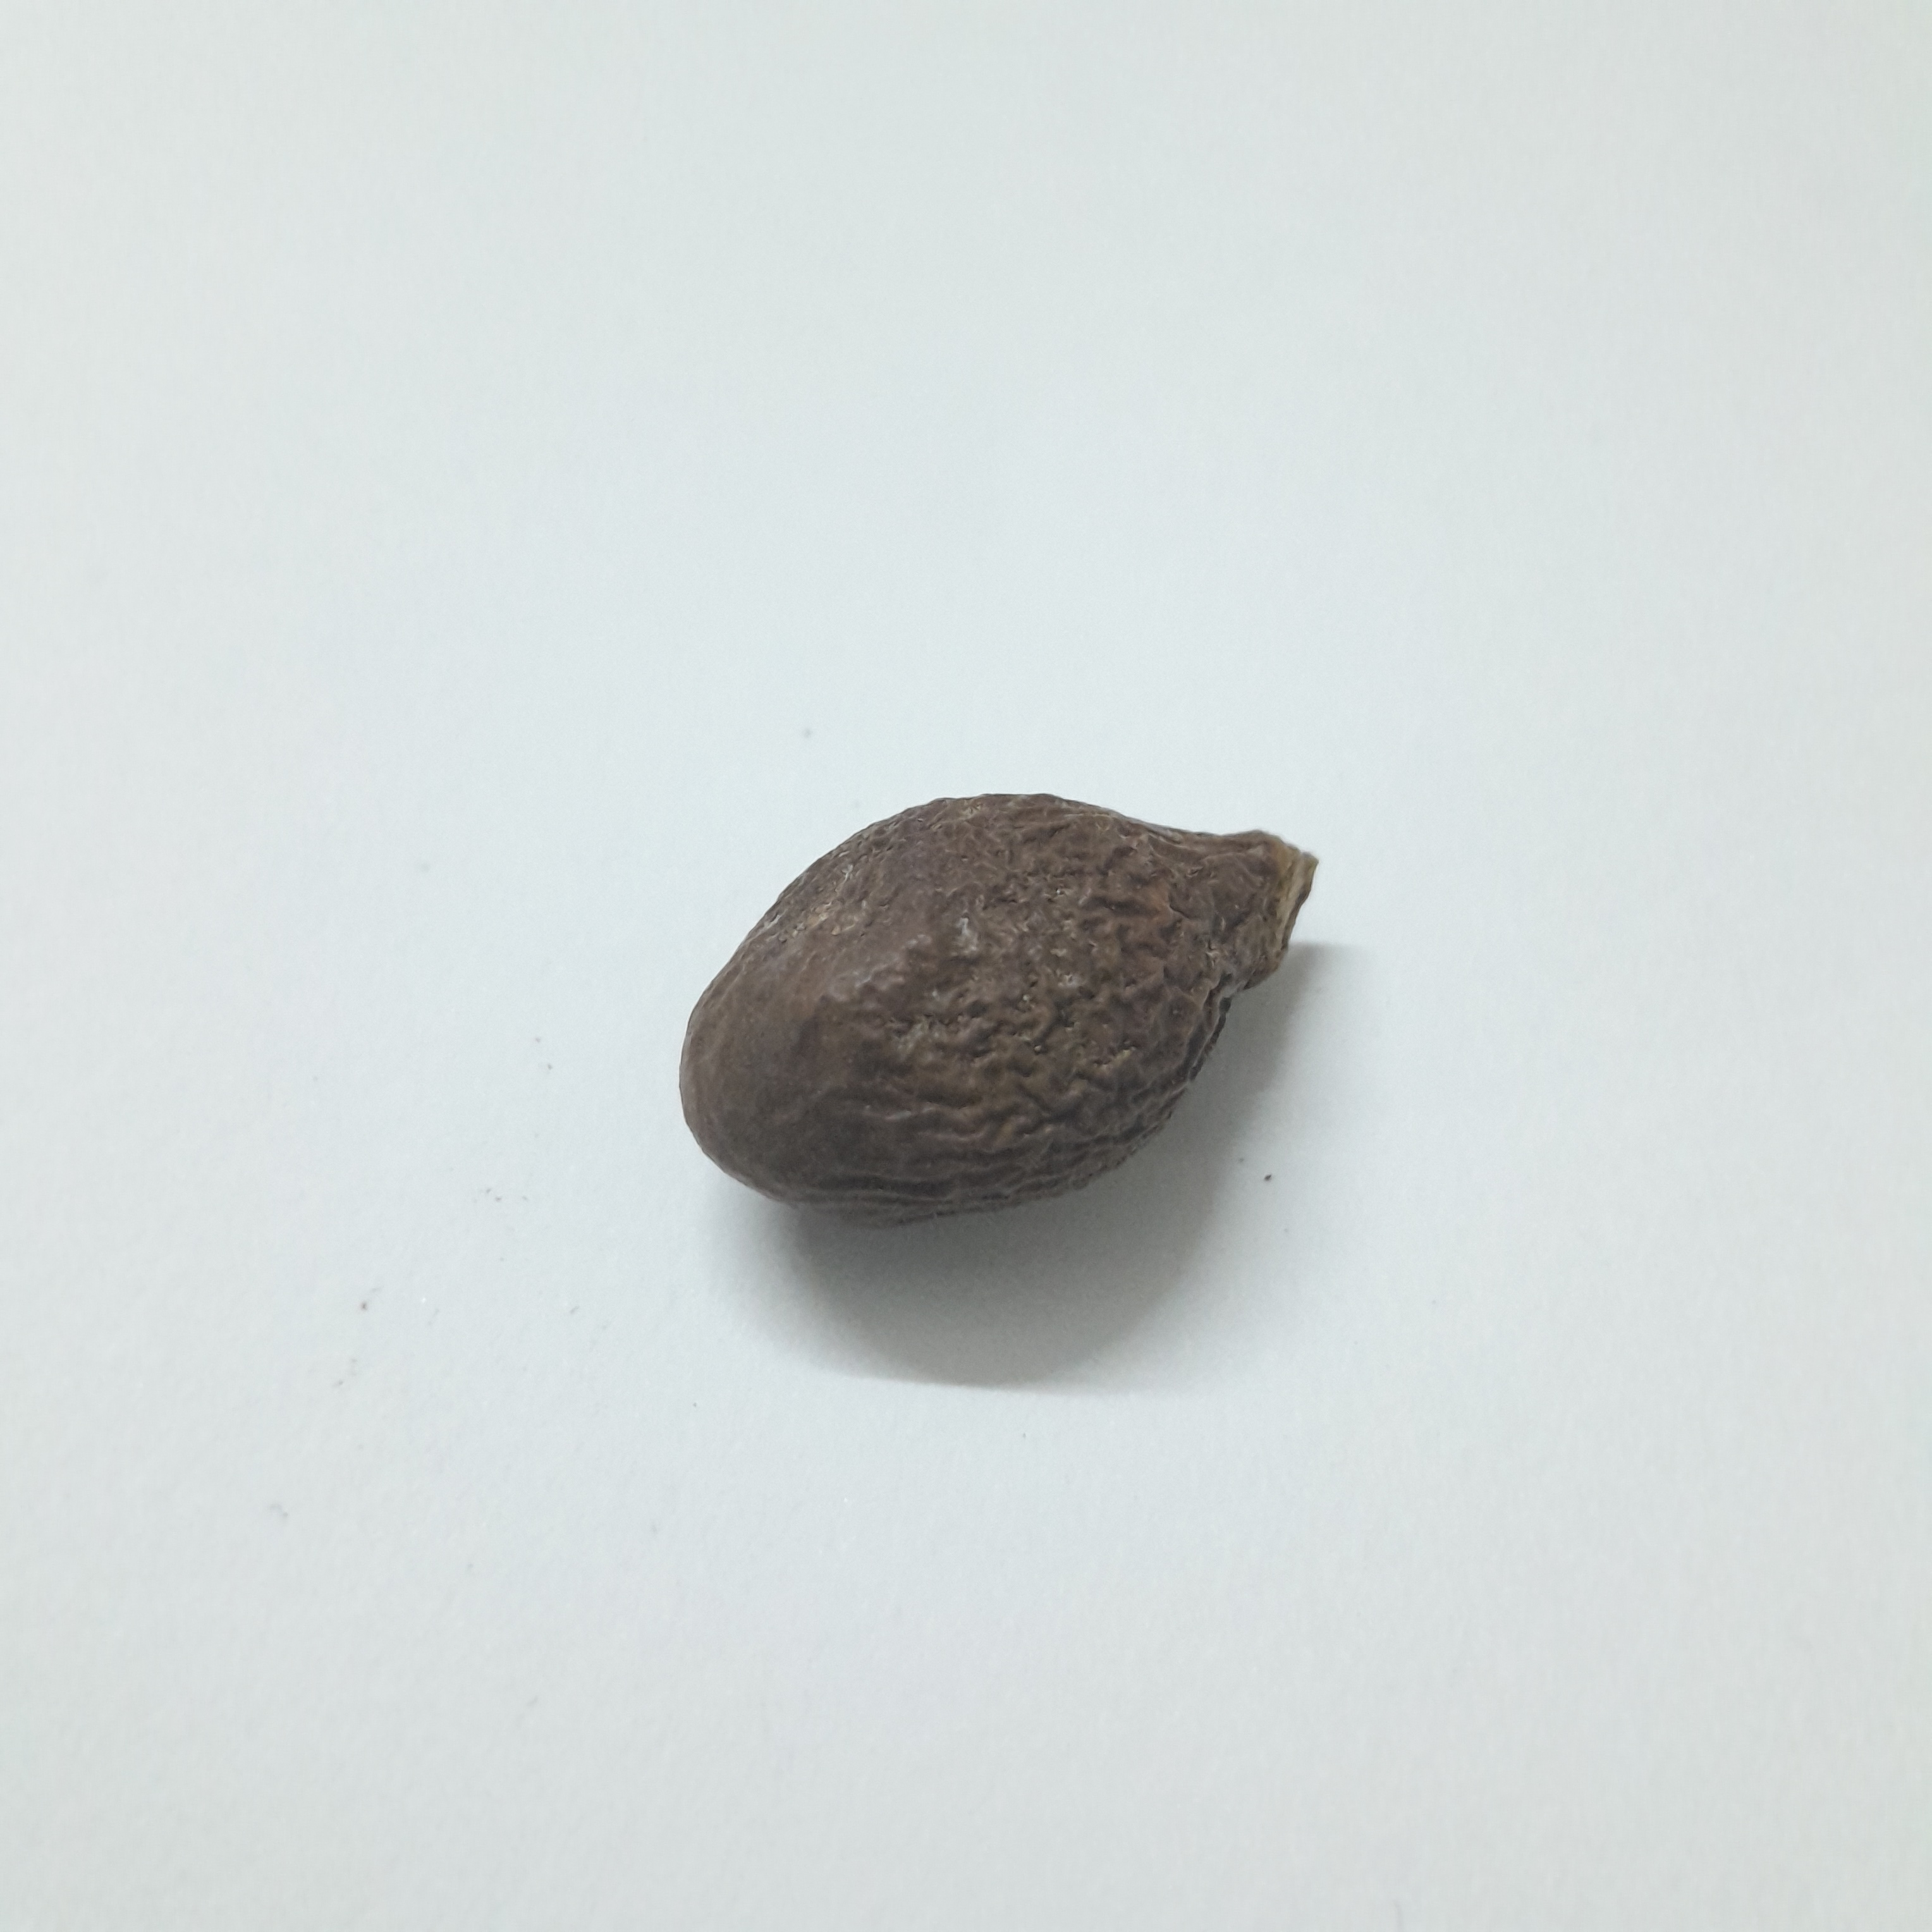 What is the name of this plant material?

niranjanphal
